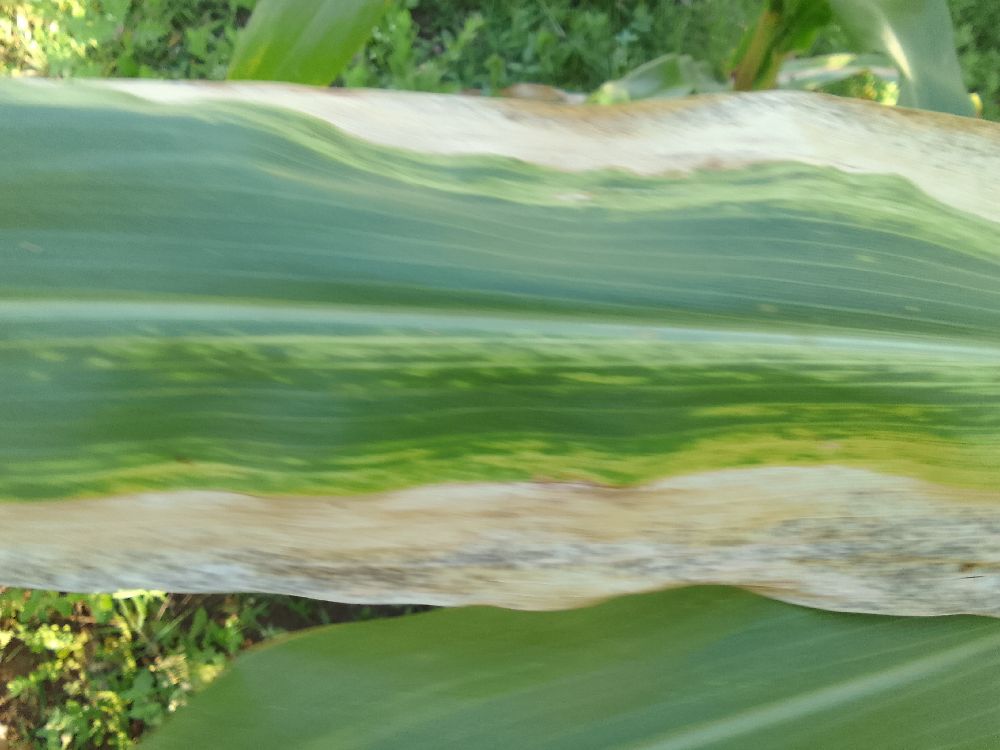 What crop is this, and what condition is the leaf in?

maize, maize lethal necrosis
